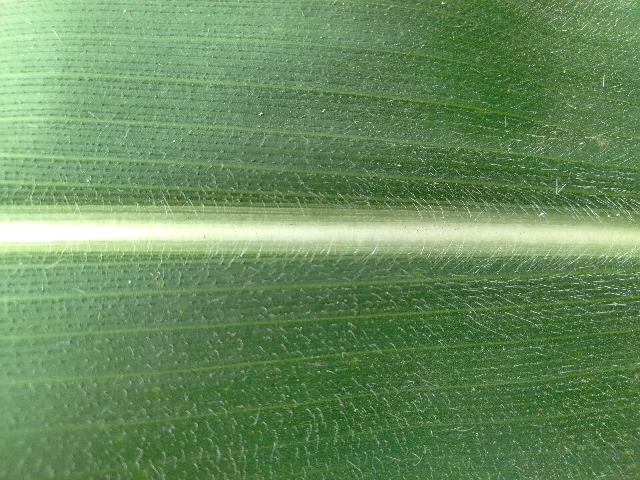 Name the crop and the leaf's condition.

maize, healthy
